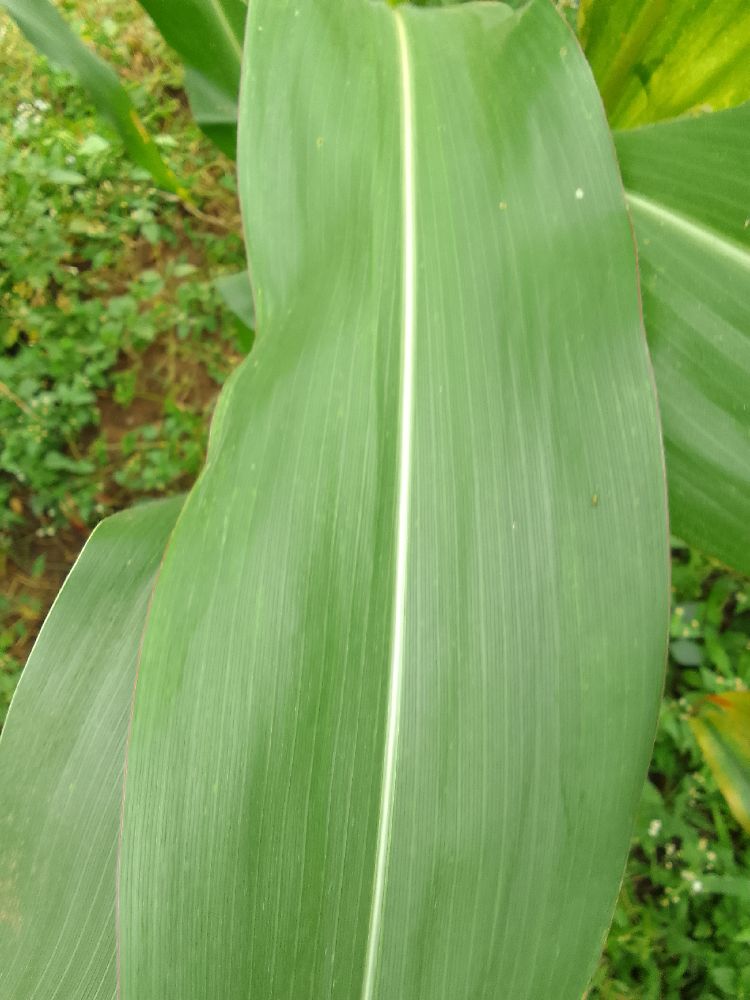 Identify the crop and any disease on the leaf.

maize, healthy
